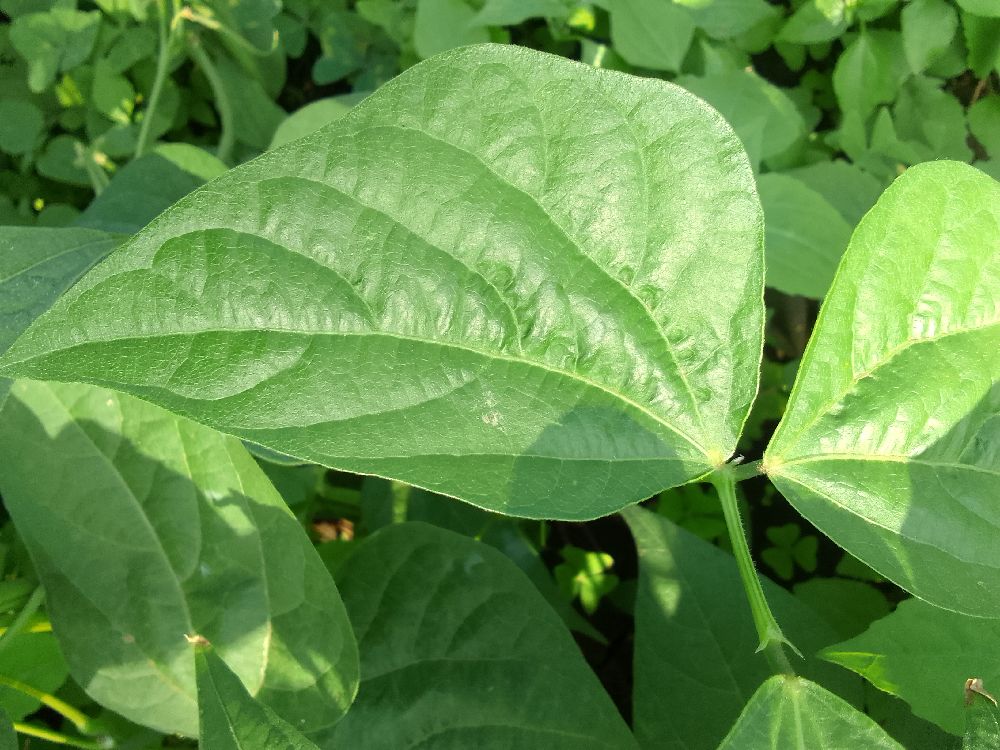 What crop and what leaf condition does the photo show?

common bean, healthy
